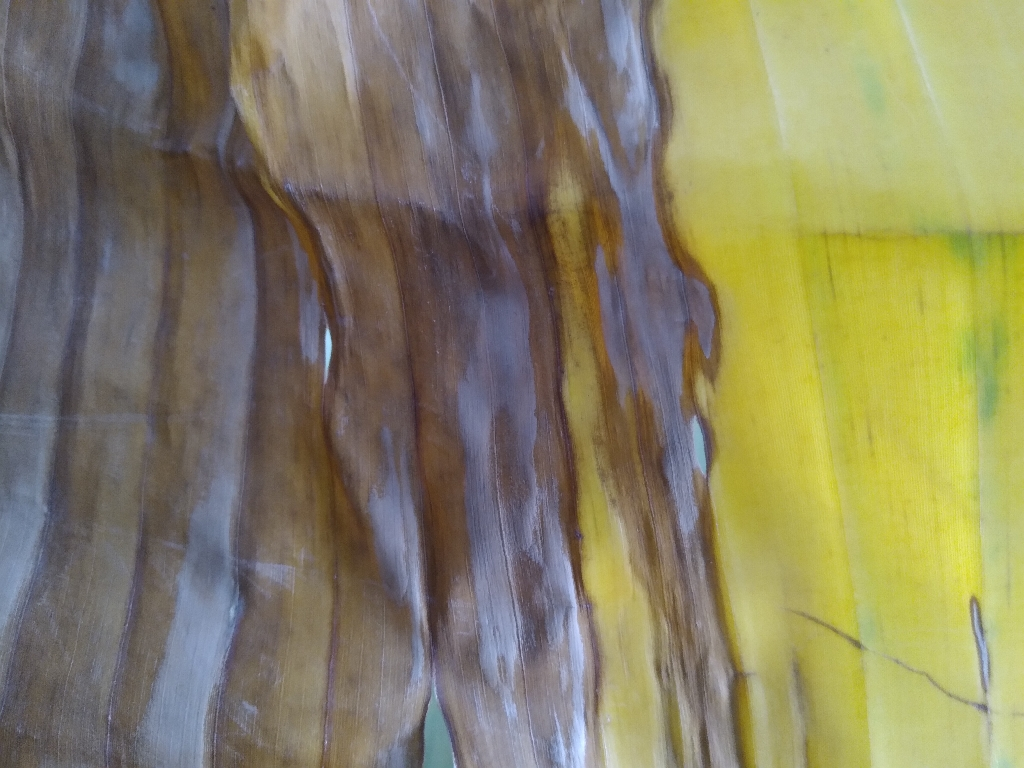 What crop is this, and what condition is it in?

banana, fusarium wilt race 1
